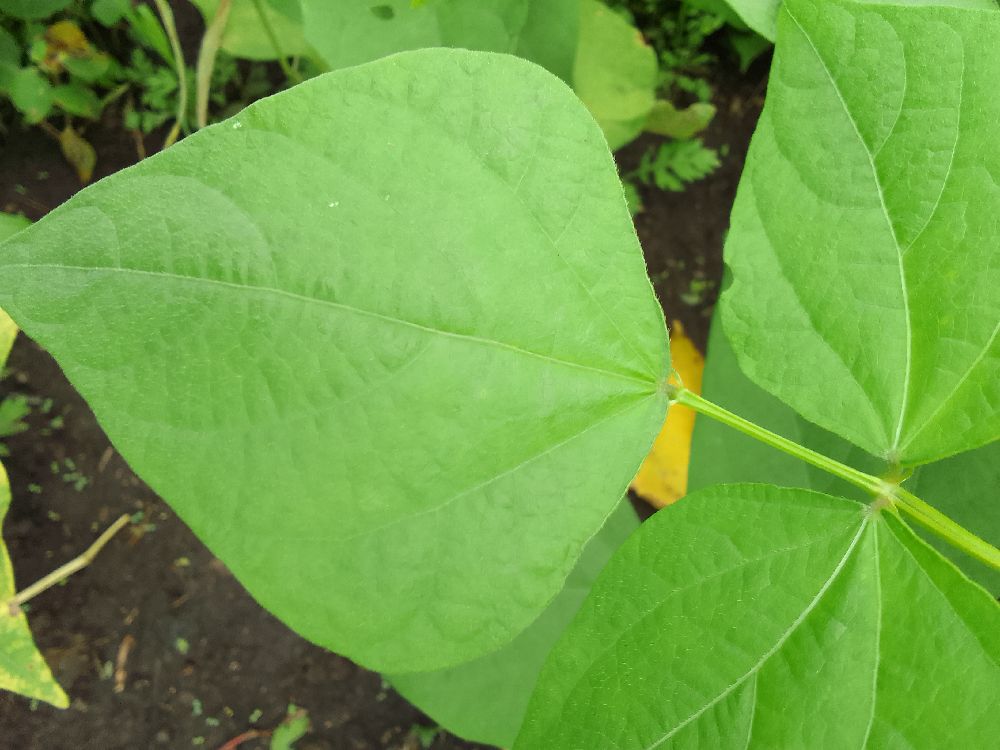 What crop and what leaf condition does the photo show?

common bean, healthy
